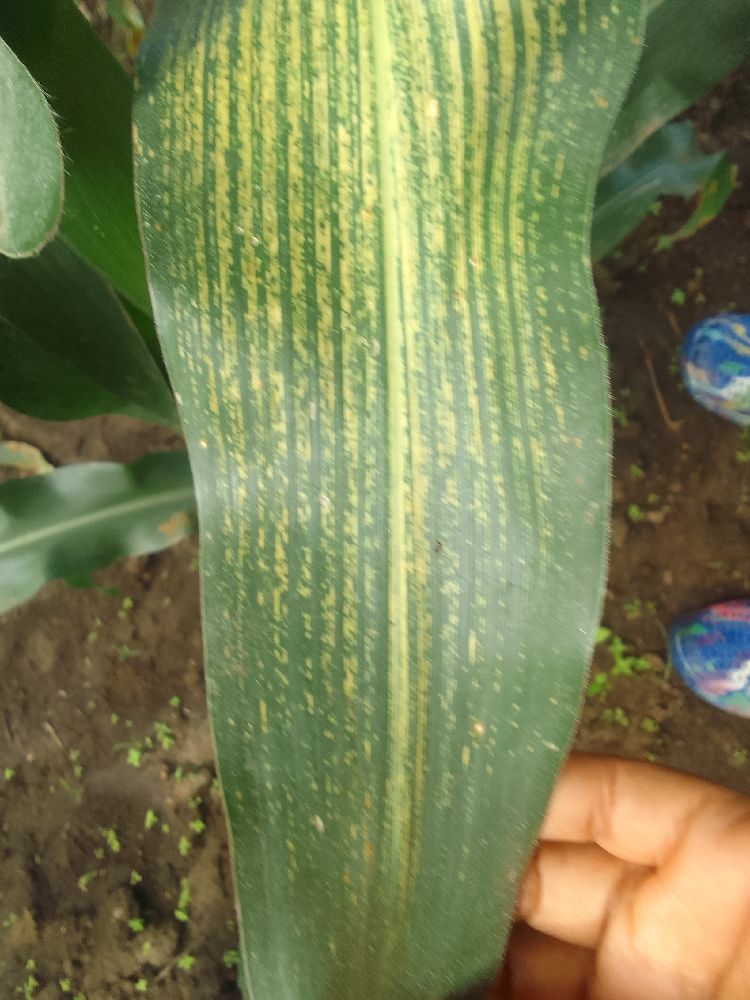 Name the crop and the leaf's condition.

maize, maize streak virus
